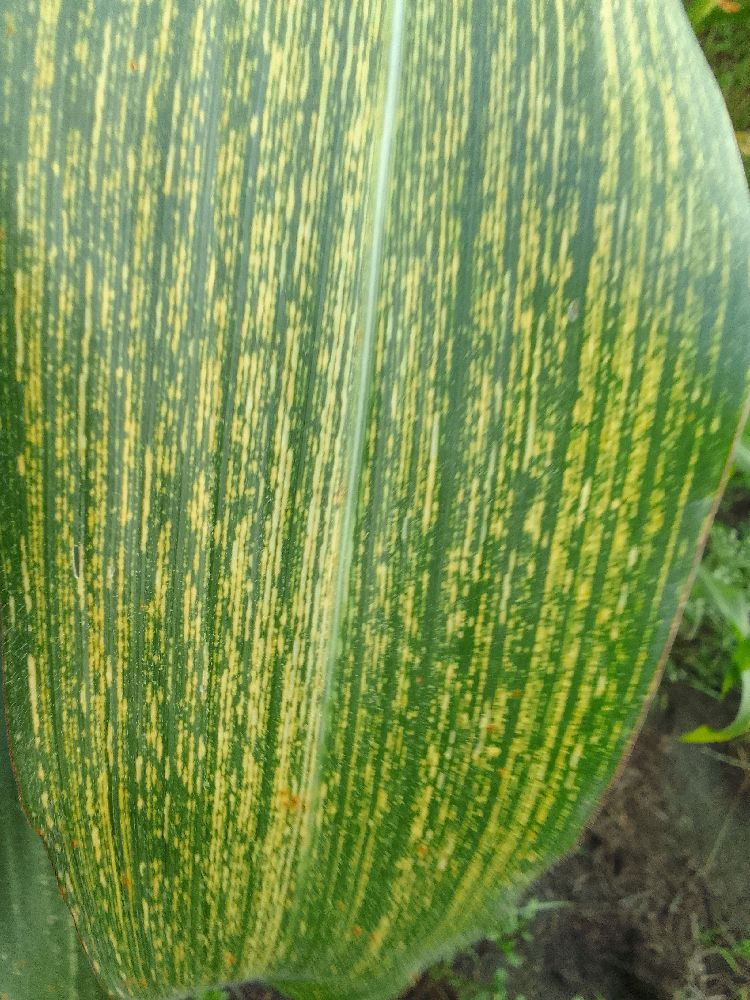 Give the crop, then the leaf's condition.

maize, maize streak virus
